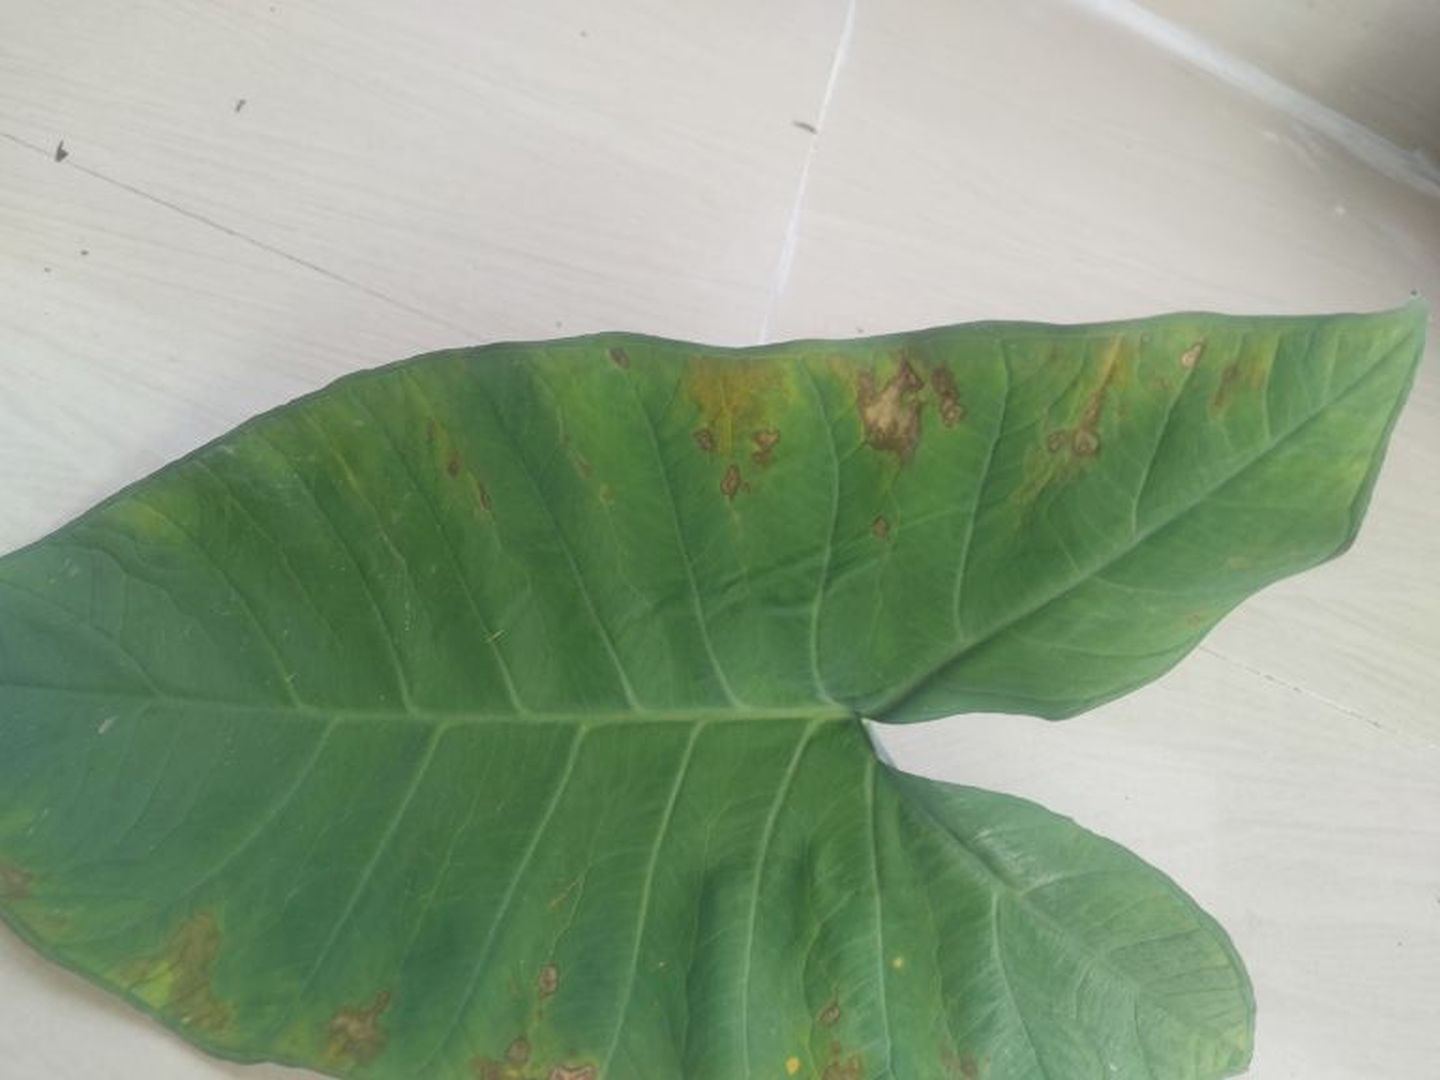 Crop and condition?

taro, leaf blight
